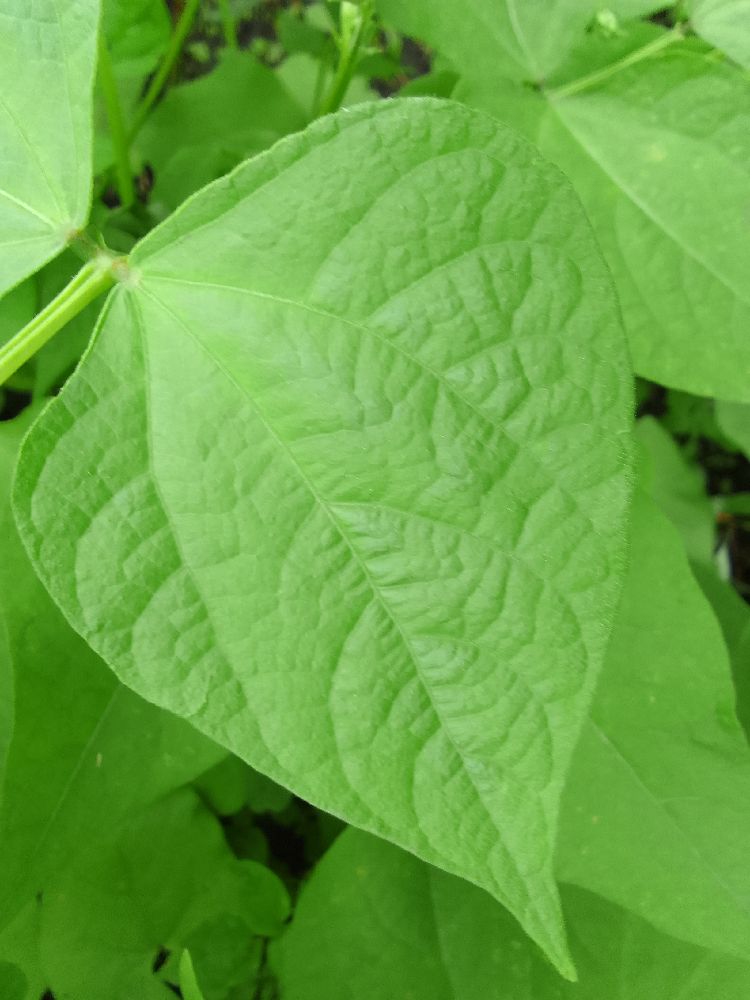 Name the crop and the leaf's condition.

common bean, healthy
